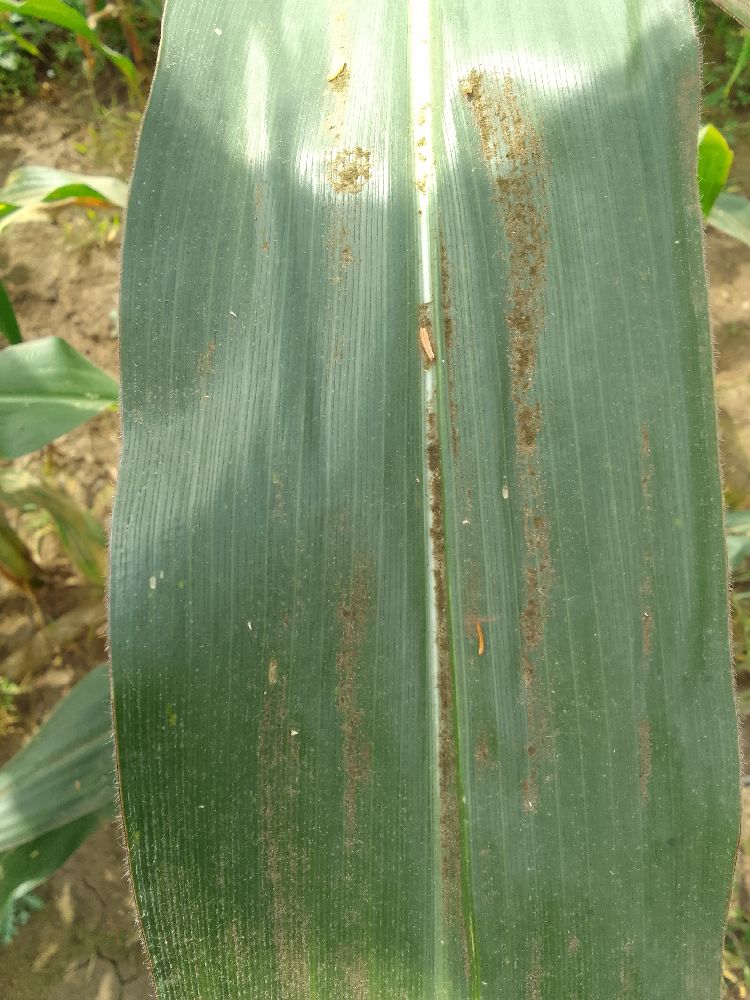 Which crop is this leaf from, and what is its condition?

maize, healthy
